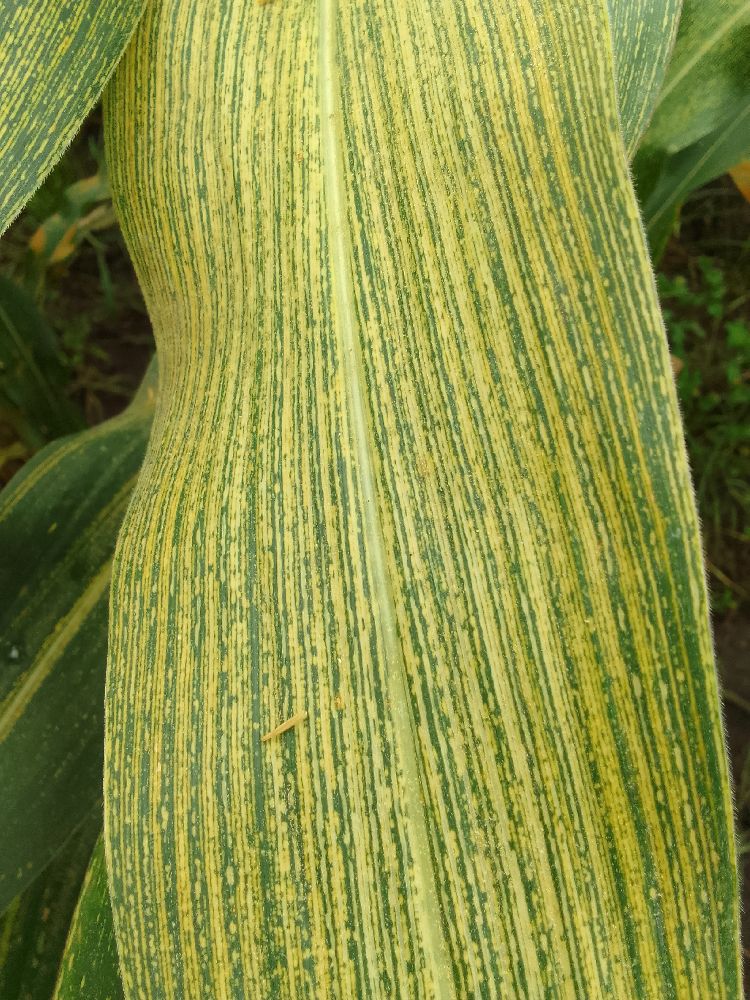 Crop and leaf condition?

maize, maize streak virus
